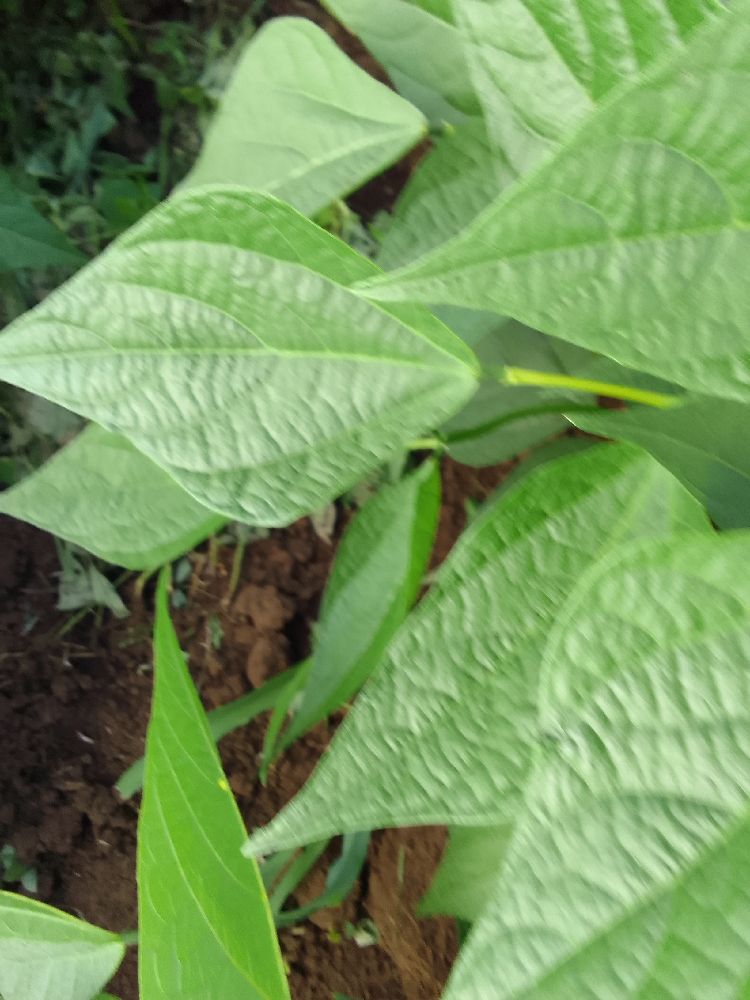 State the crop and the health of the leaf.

common bean, healthy
